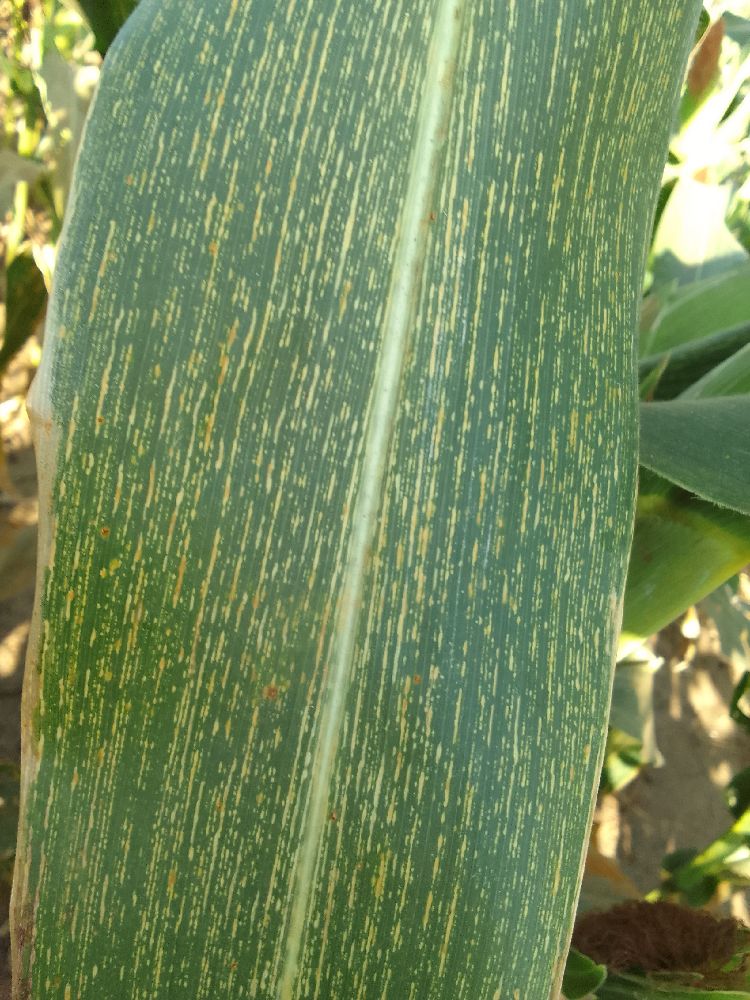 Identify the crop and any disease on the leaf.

maize, maize streak virus
